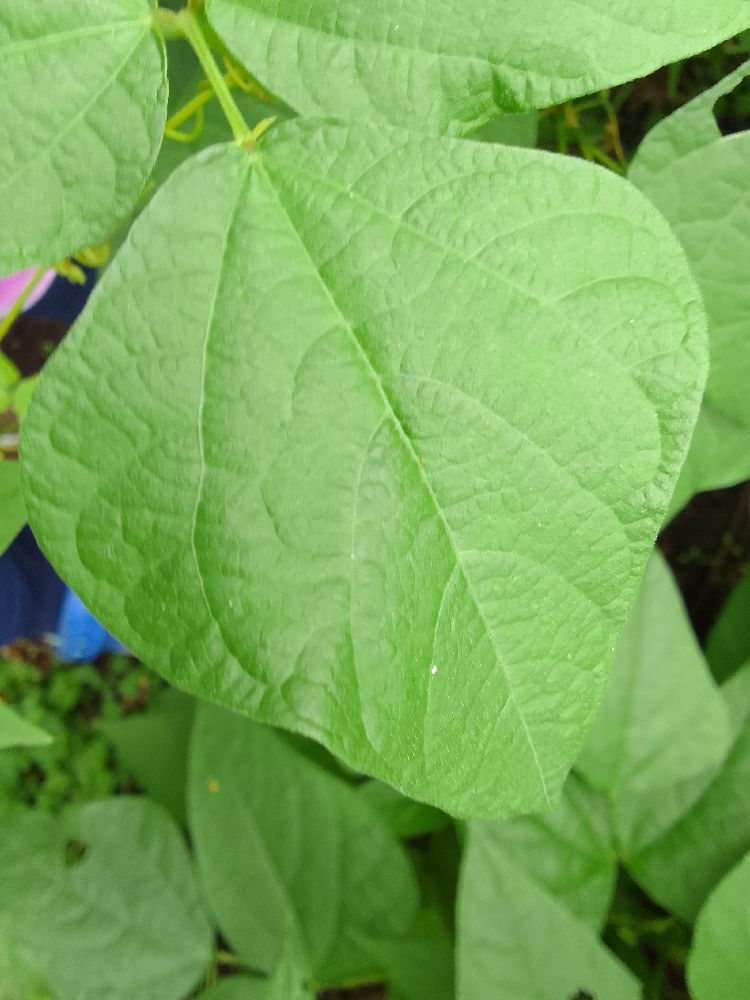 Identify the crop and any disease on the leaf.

common bean, healthy
